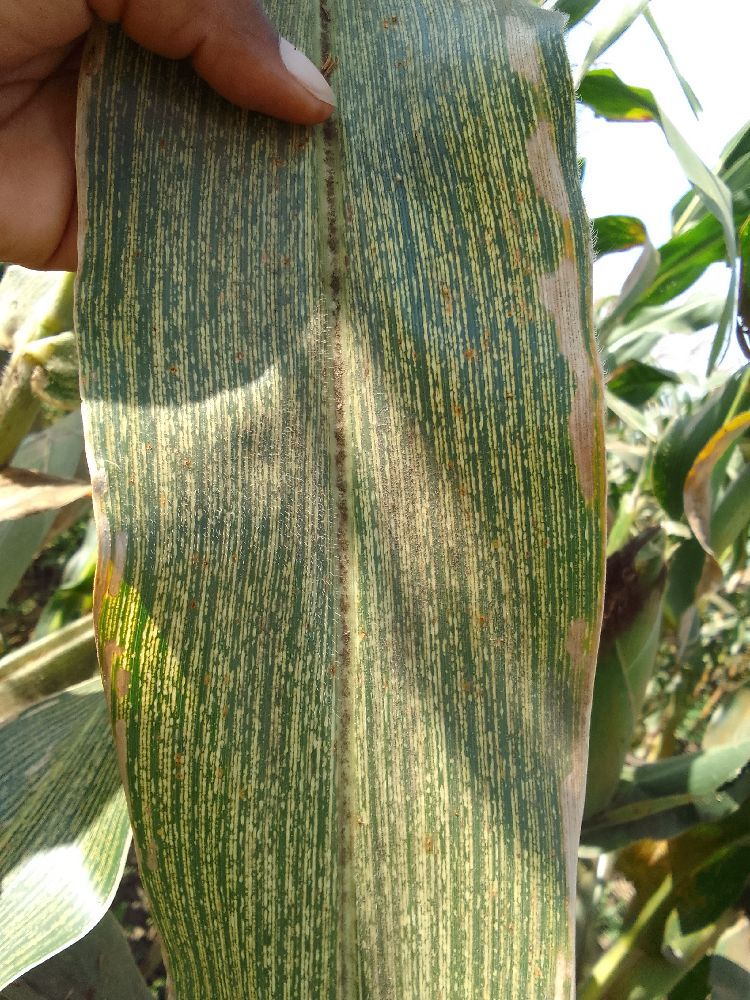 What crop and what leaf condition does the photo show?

maize, maize streak virus
